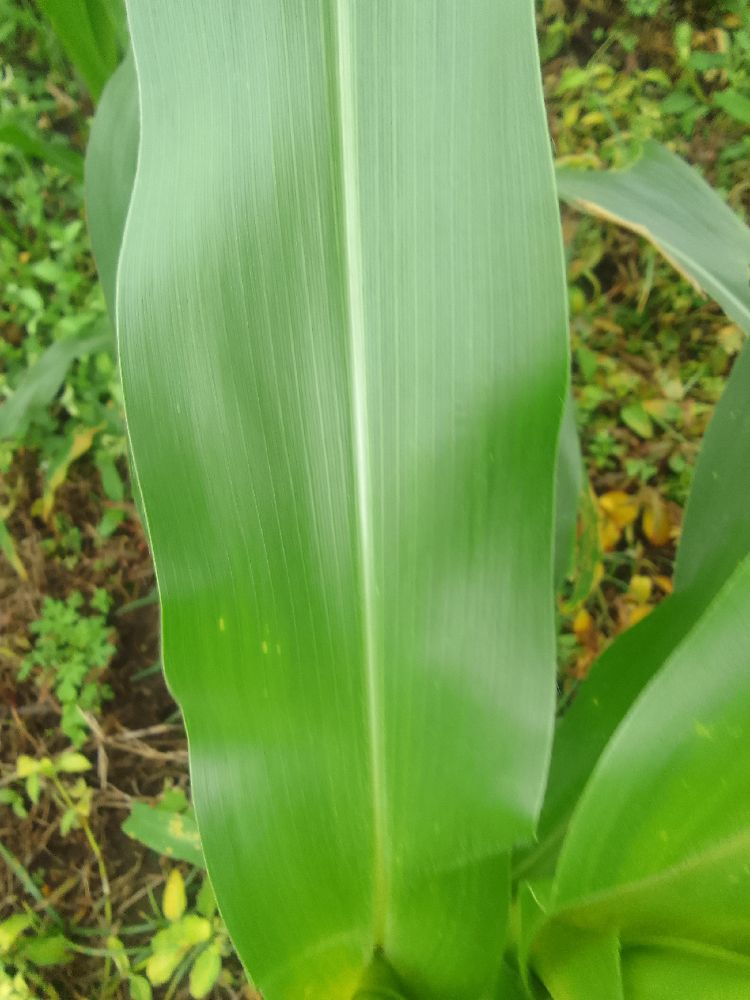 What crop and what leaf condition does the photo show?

maize, healthy
